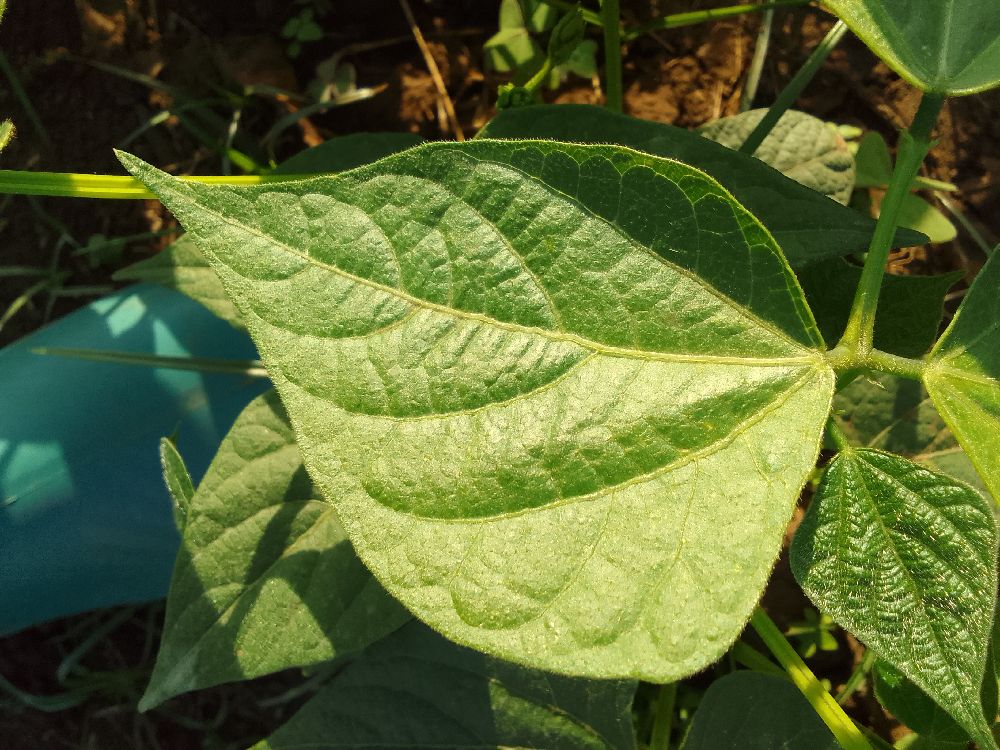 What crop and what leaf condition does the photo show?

common bean, healthy
